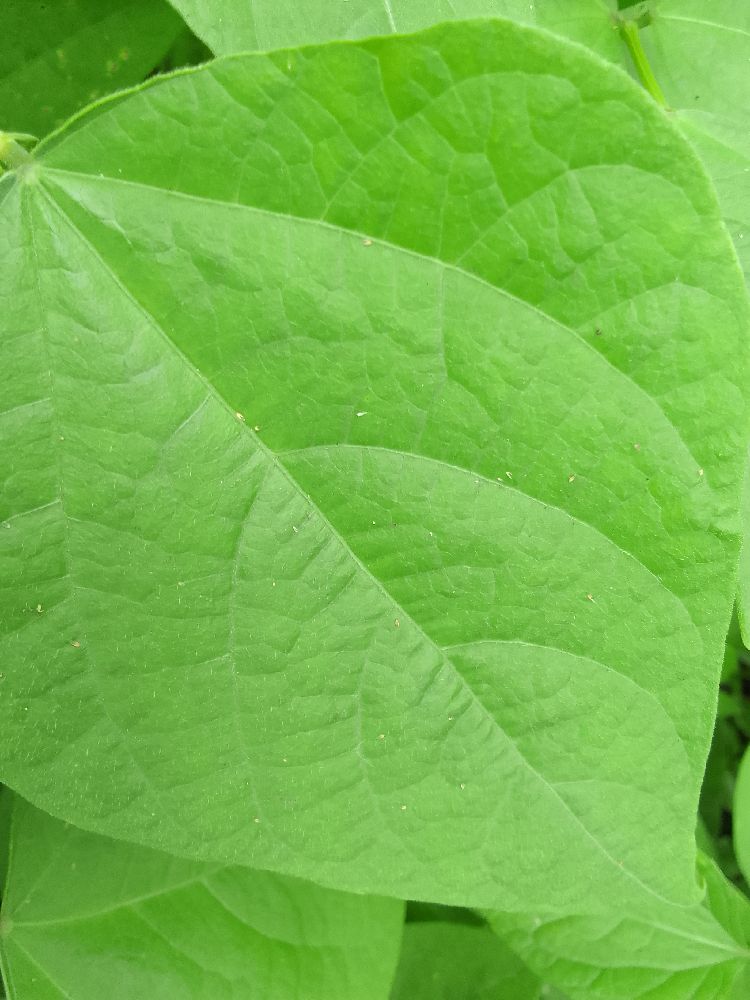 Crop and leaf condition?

common bean, healthy
